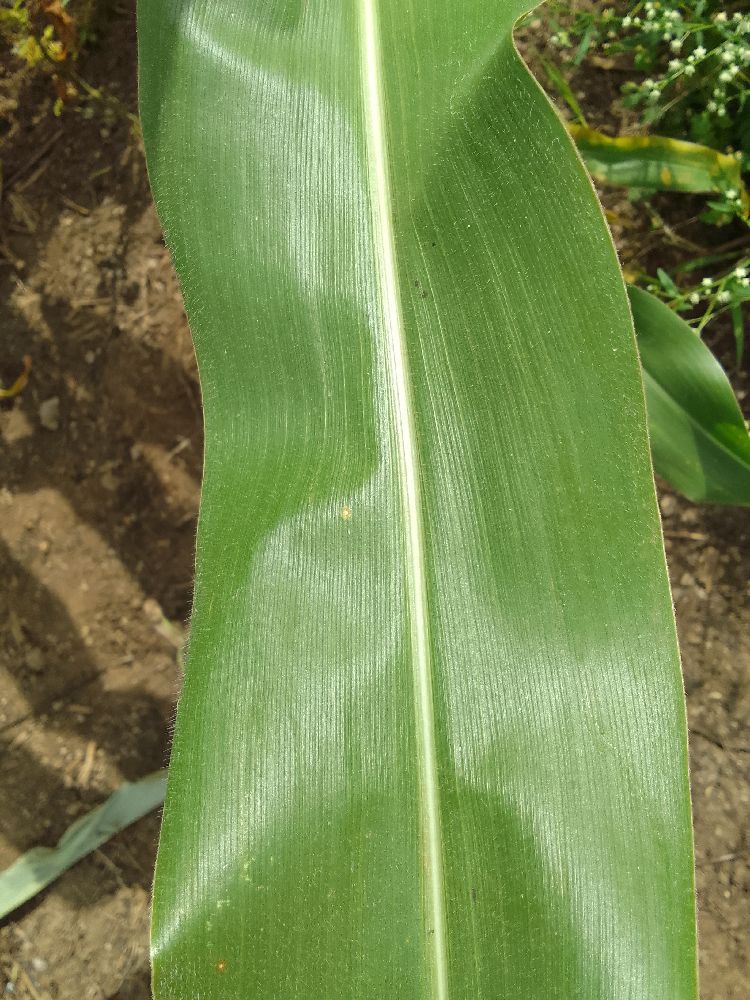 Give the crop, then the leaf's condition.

maize, healthy
